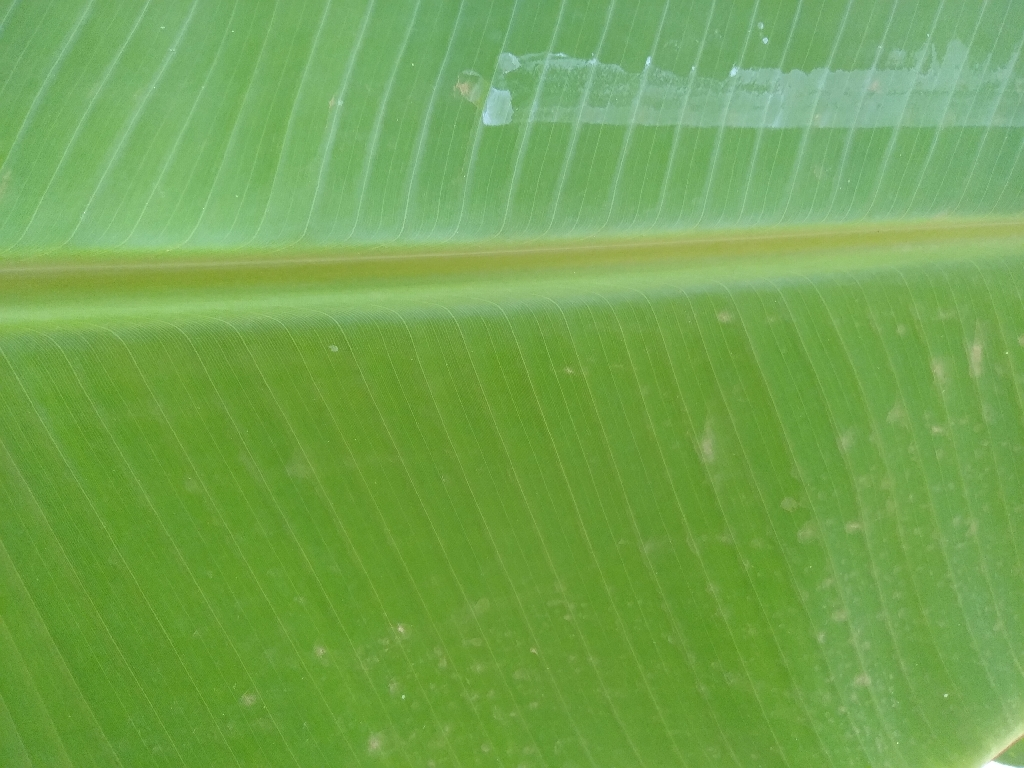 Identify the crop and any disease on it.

banana, healthy
